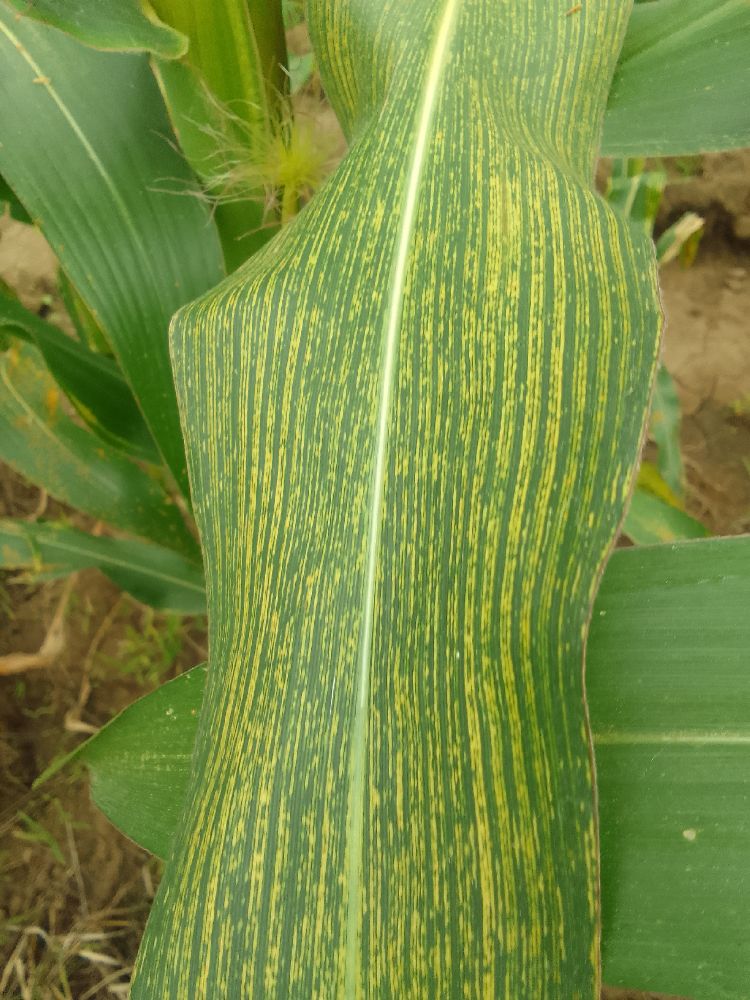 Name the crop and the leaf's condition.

maize, maize streak virus
